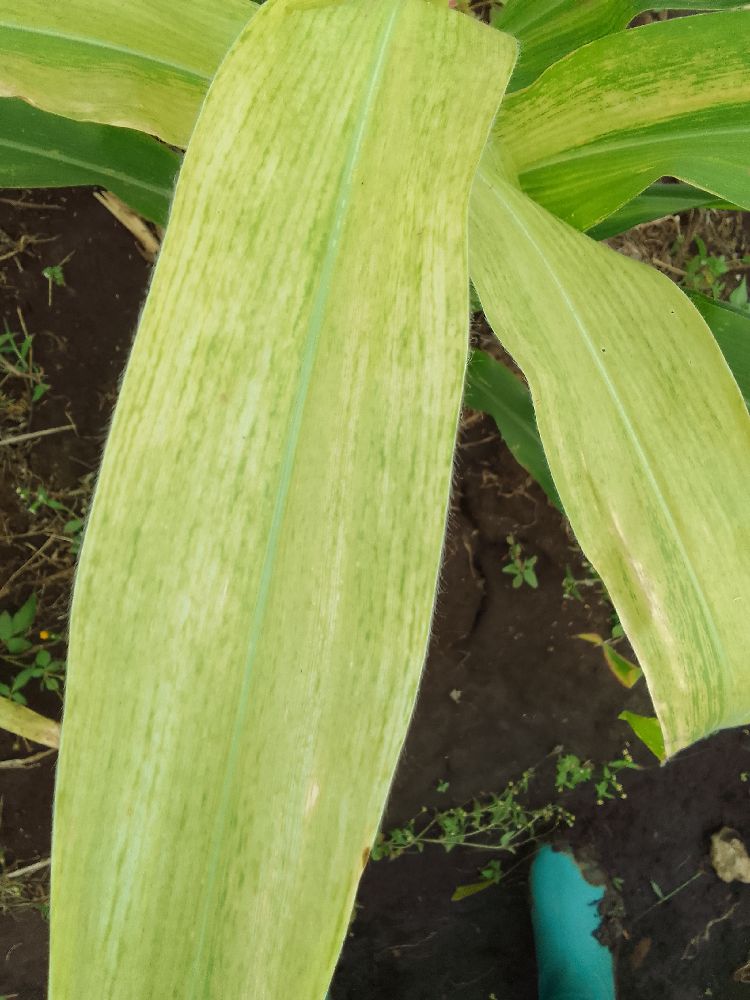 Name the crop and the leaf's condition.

maize, maize lethal necrosis
